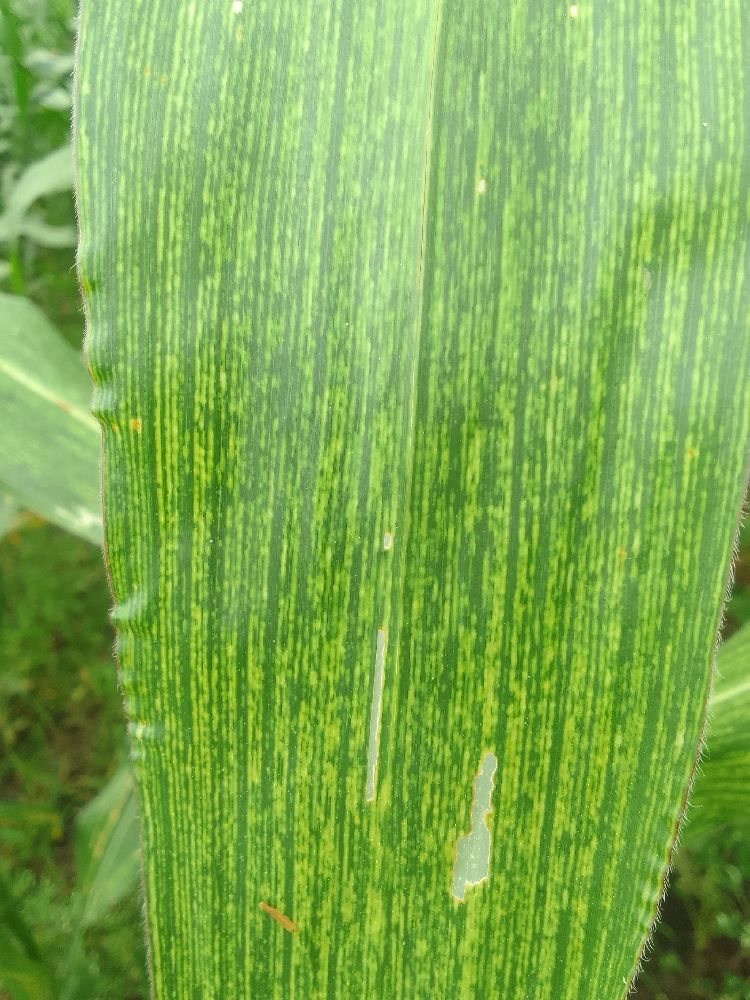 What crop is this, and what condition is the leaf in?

maize, maize streak virus
